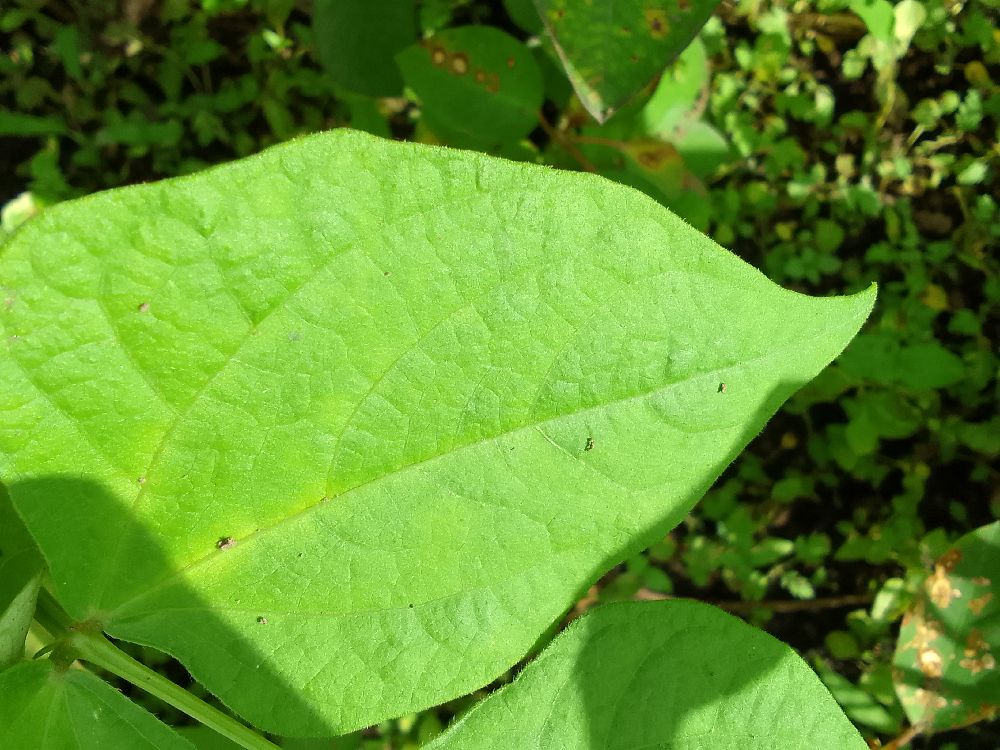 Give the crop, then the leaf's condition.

common bean, healthy
